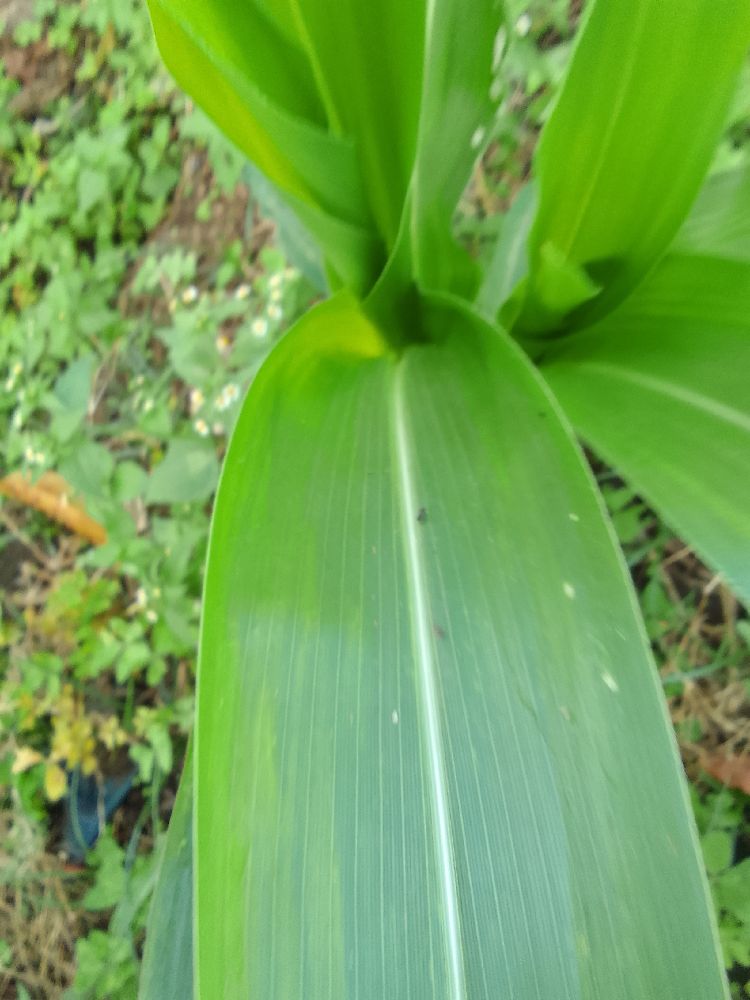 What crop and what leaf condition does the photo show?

maize, healthy
